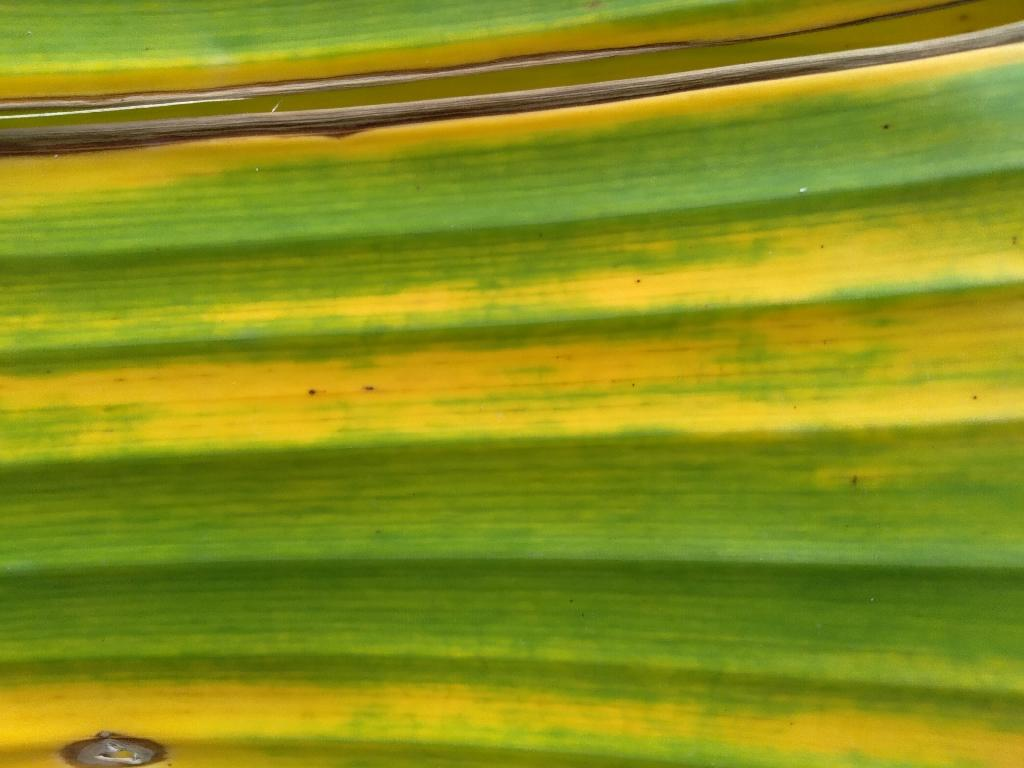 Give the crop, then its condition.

banana, fusarium wilt race 1
